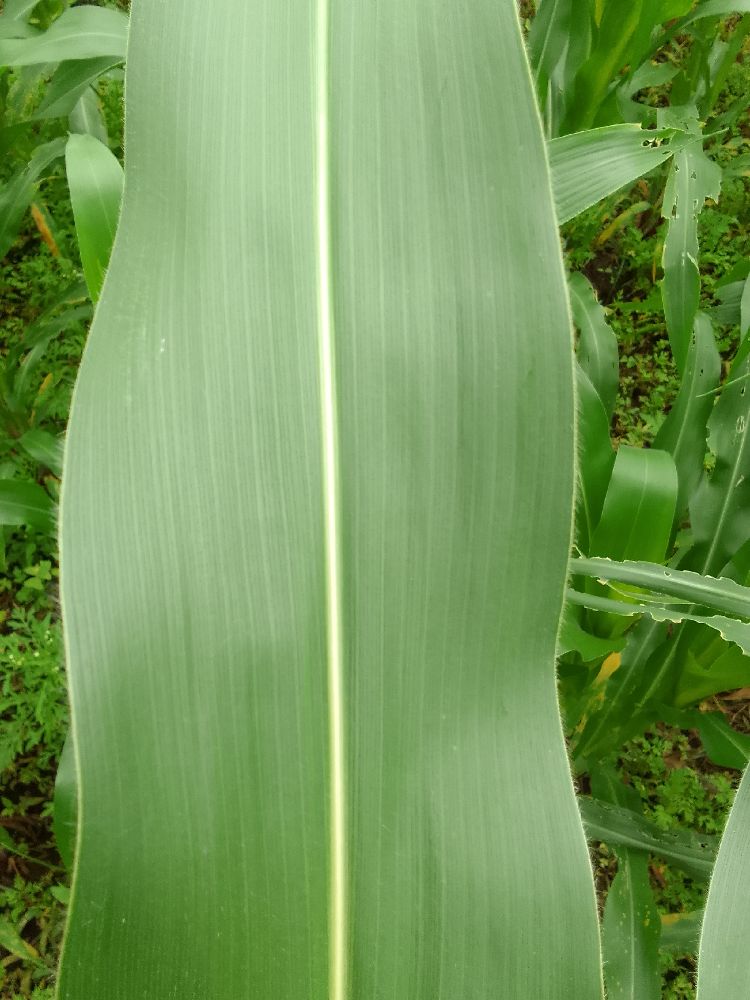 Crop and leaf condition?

maize, healthy
